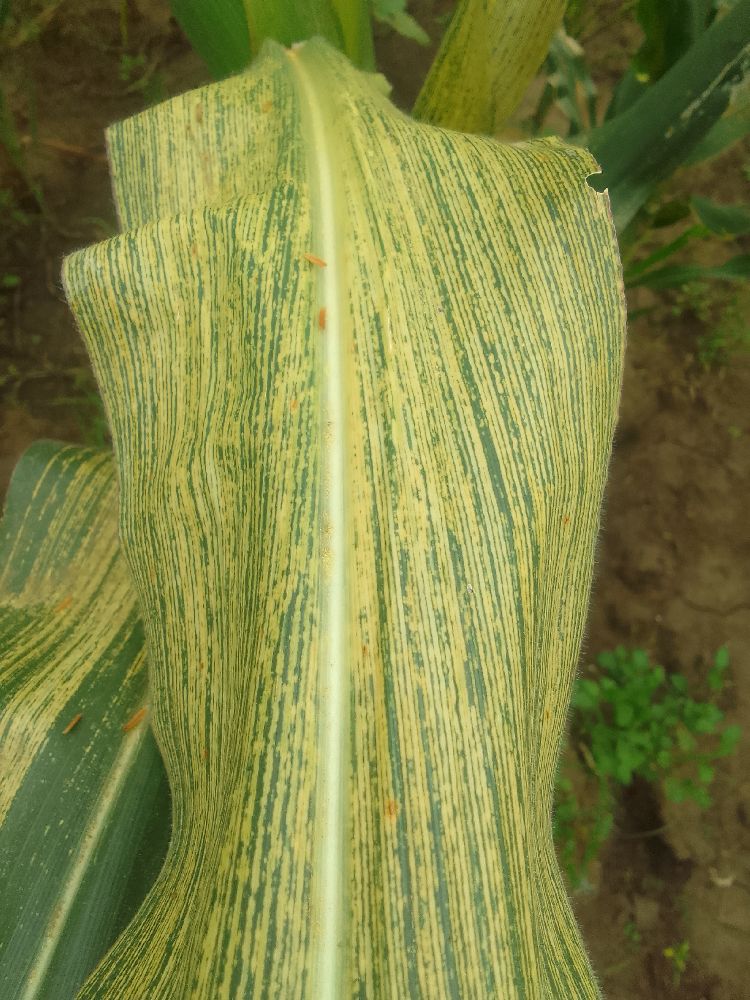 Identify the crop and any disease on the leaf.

maize, maize streak virus
